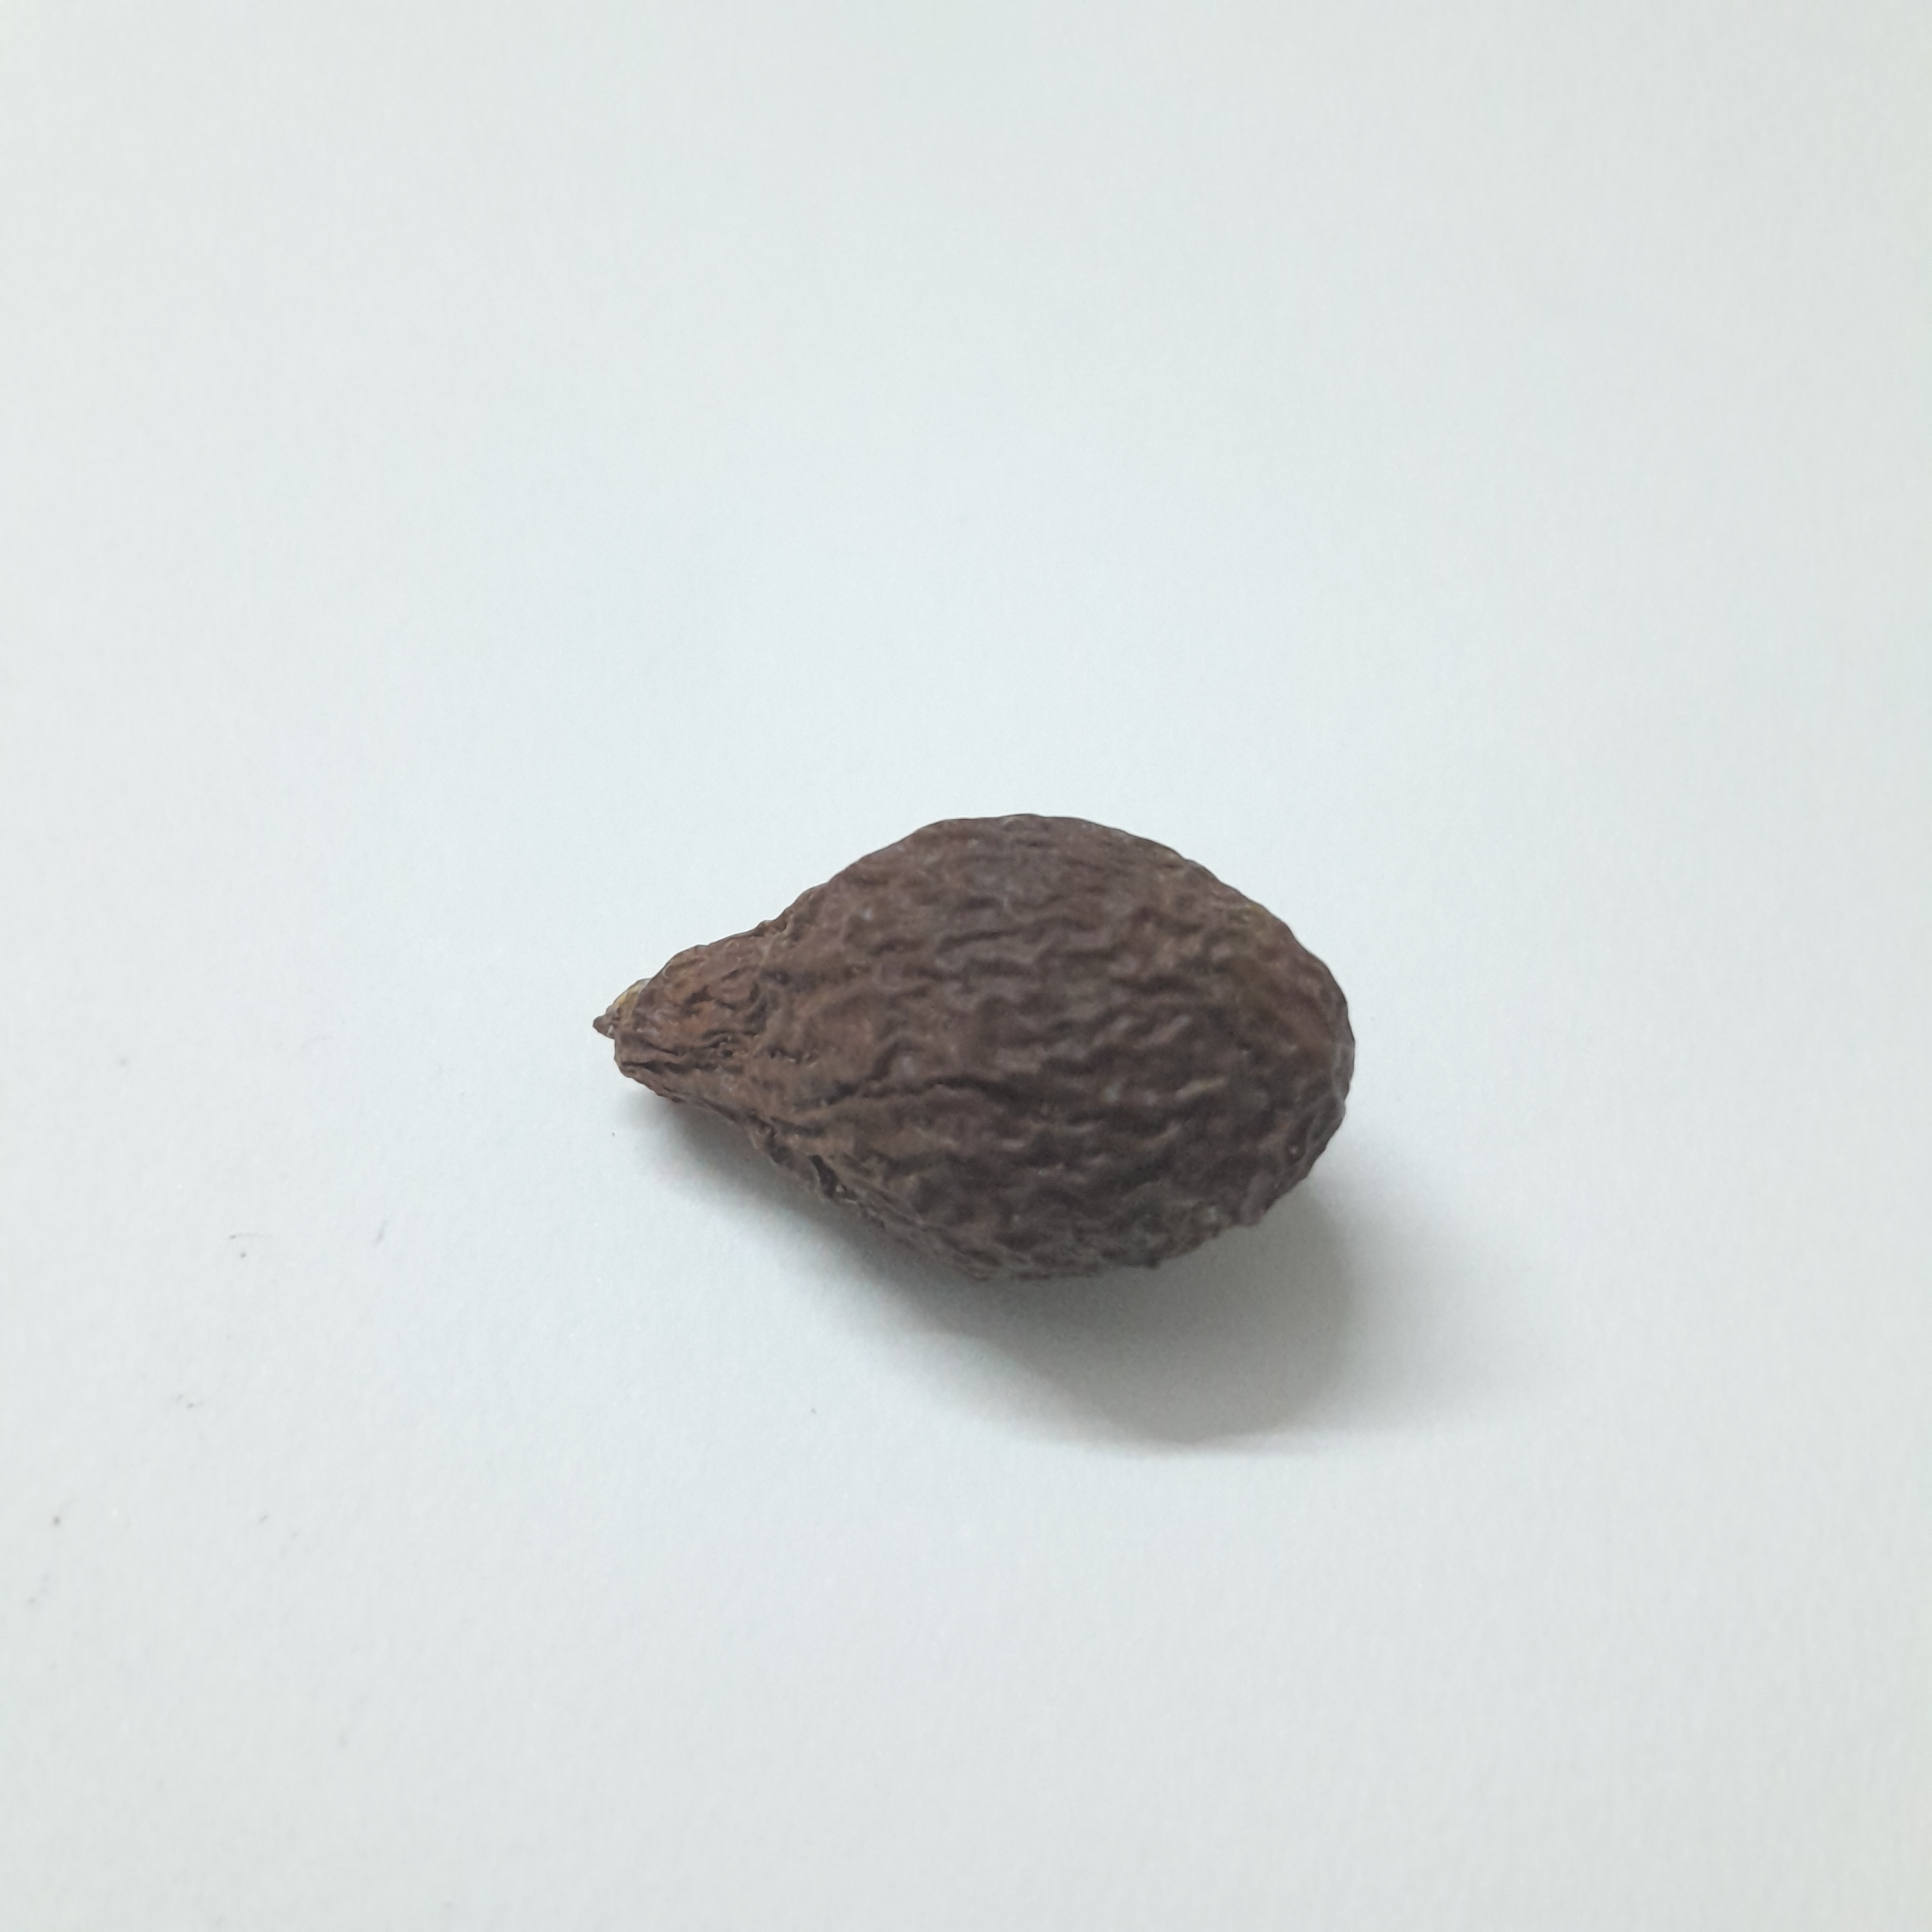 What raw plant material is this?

niranjanphal
